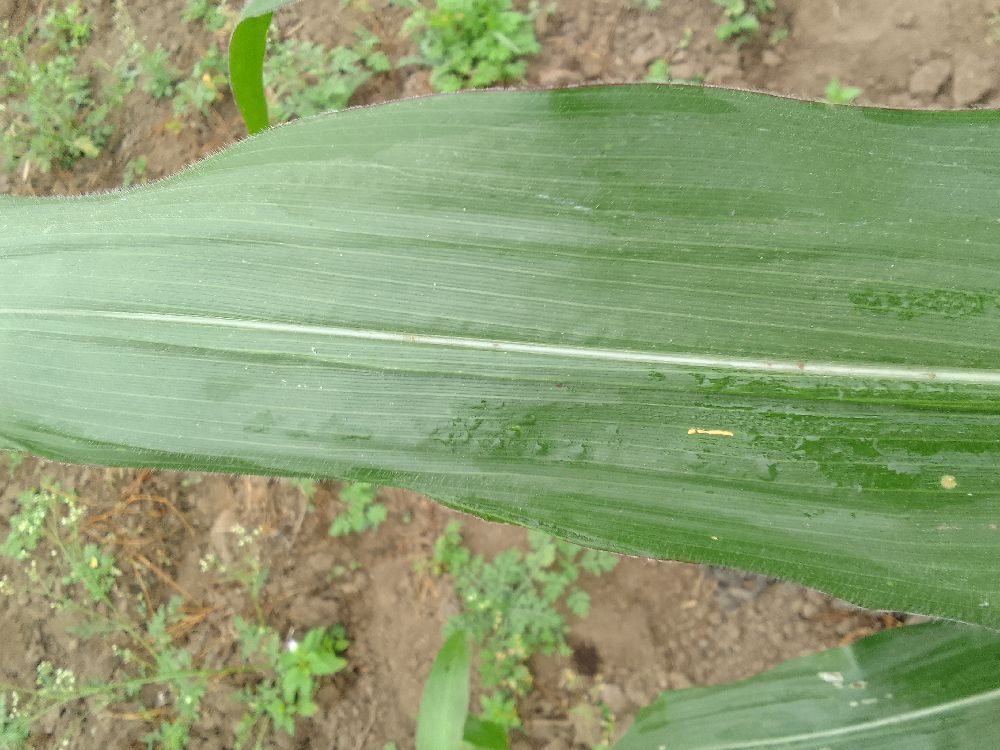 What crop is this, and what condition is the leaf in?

maize, healthy
